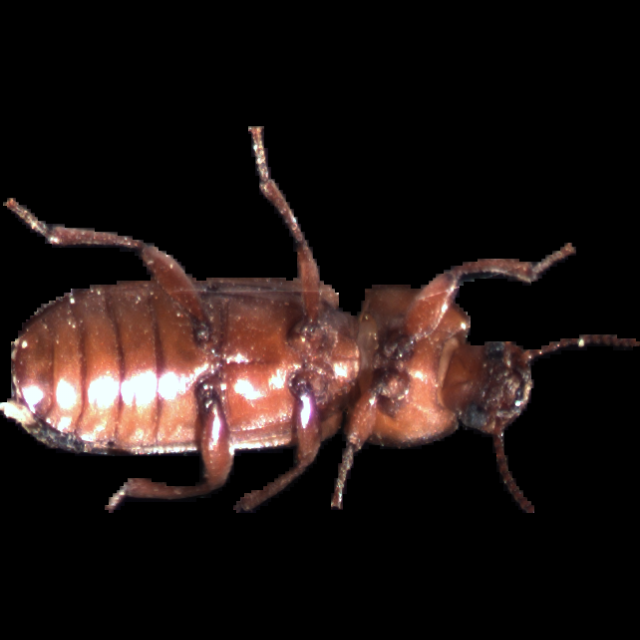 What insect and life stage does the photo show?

mealworm beetle
